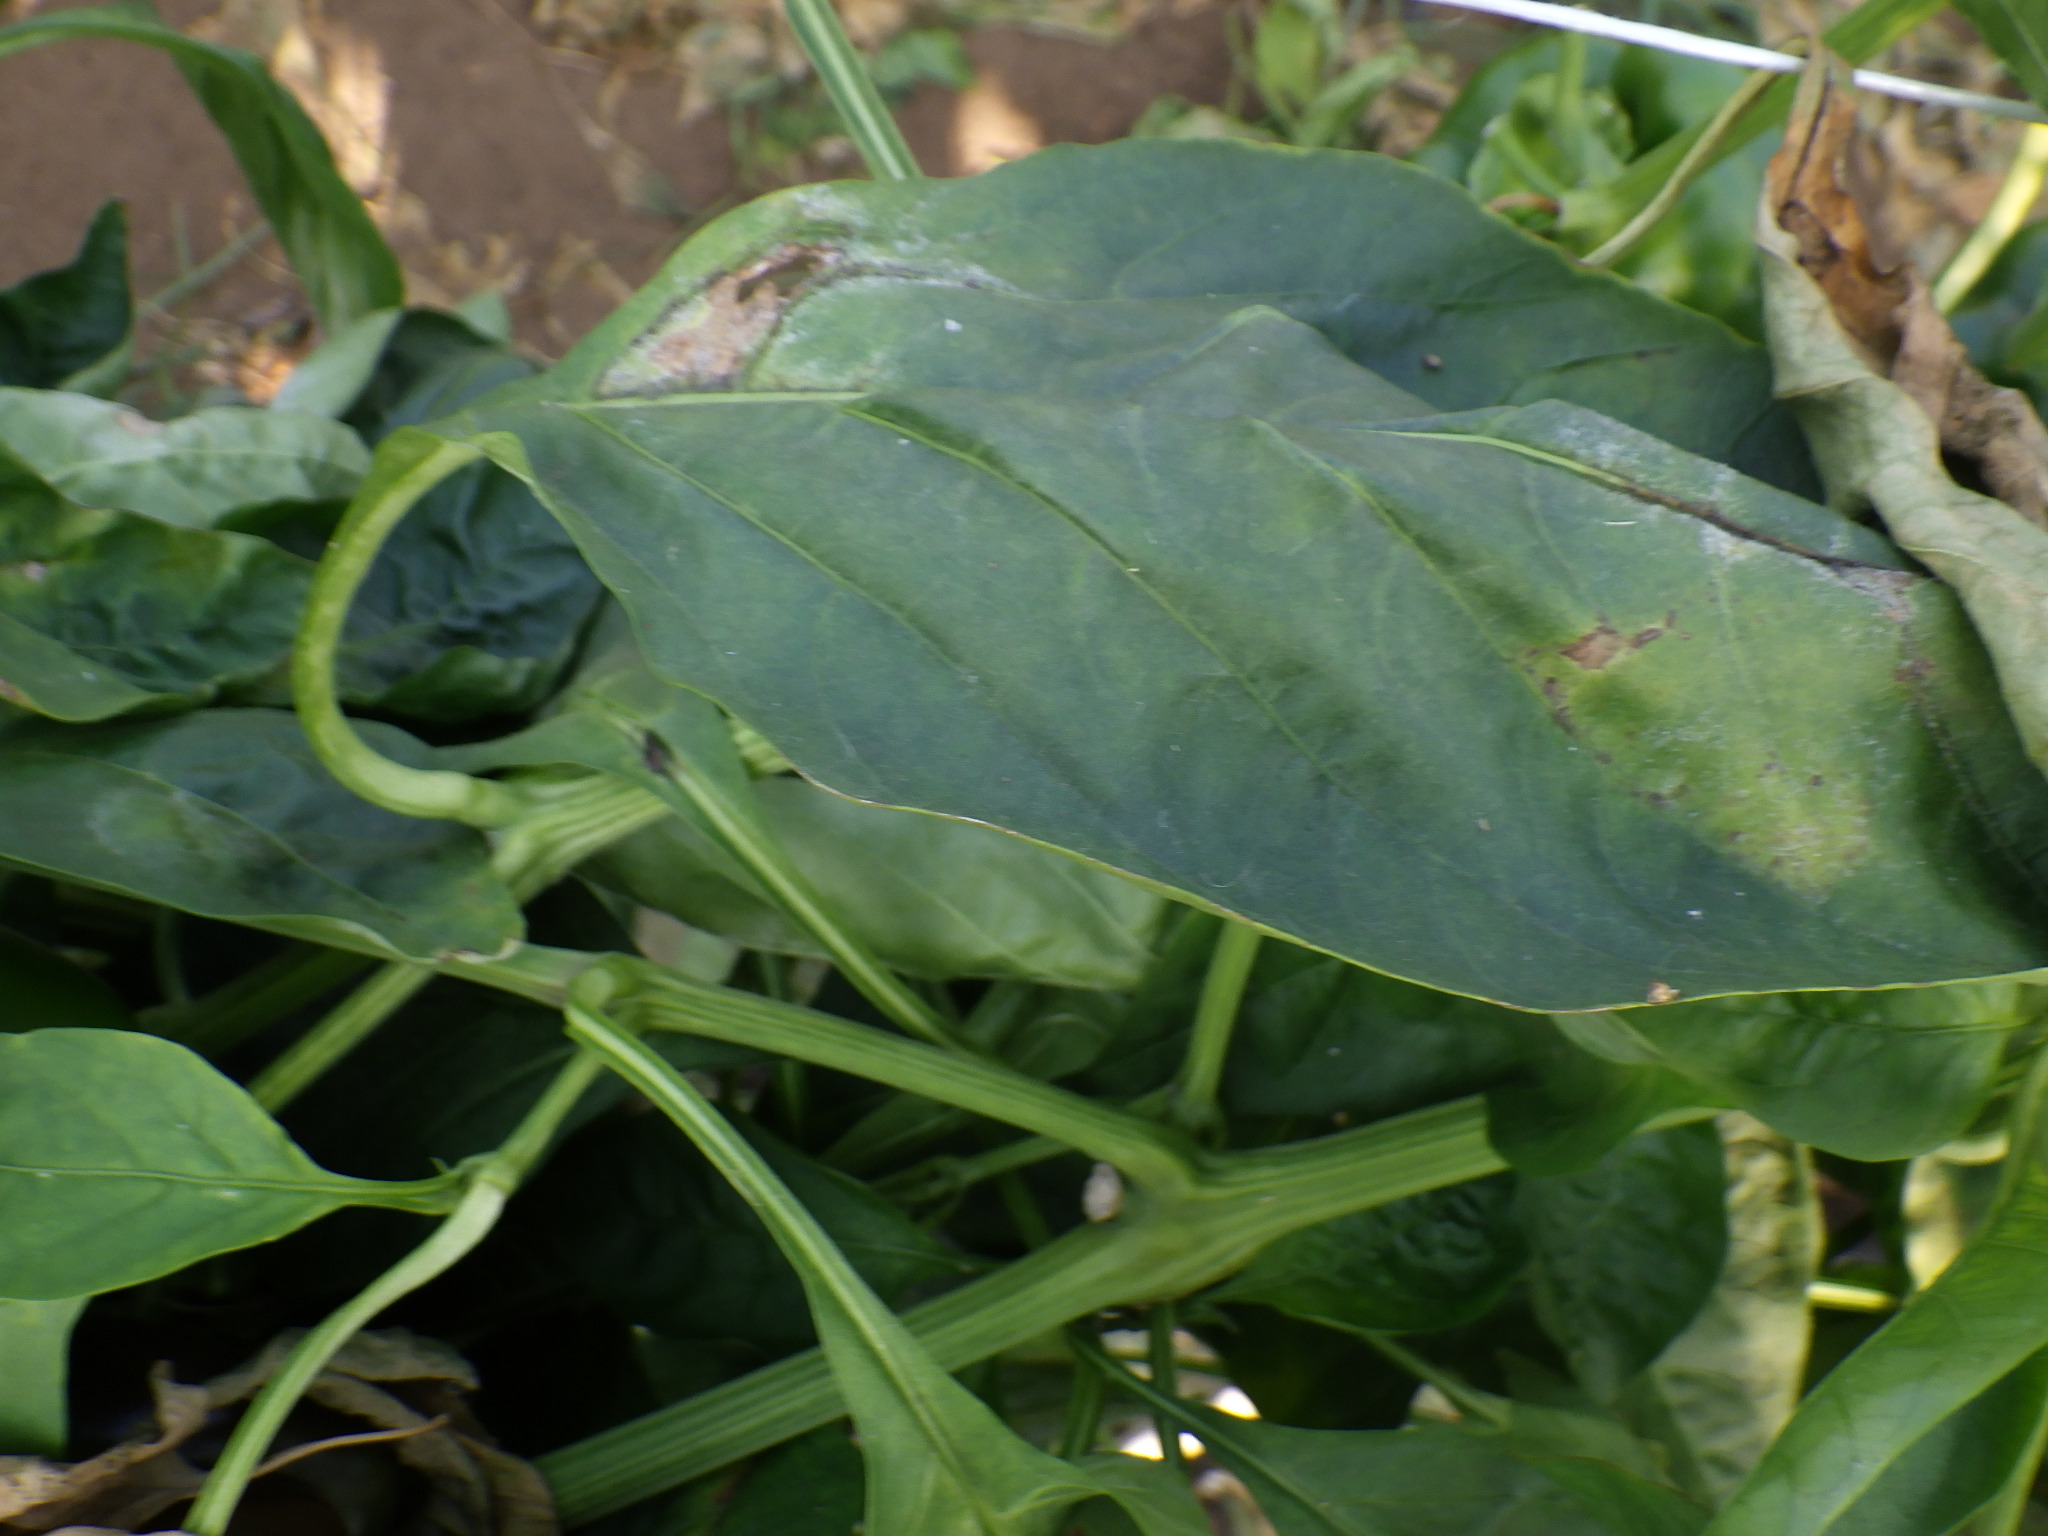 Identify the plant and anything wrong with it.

bell pepper, downy mildew, powdery mildew
